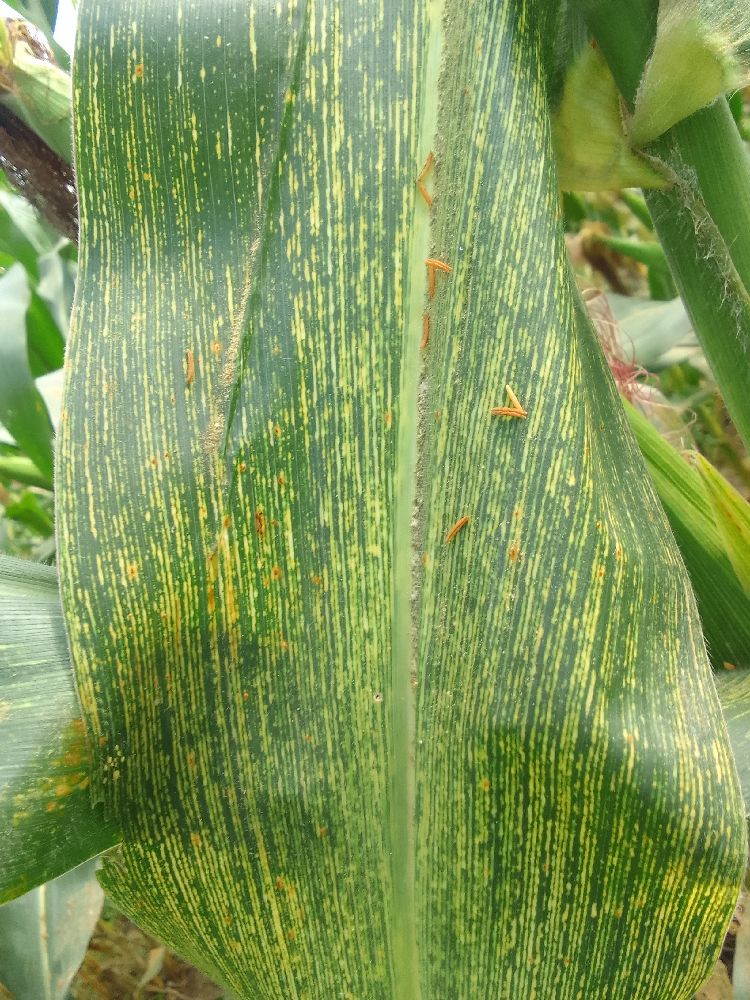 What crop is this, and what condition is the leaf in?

maize, maize streak virus
